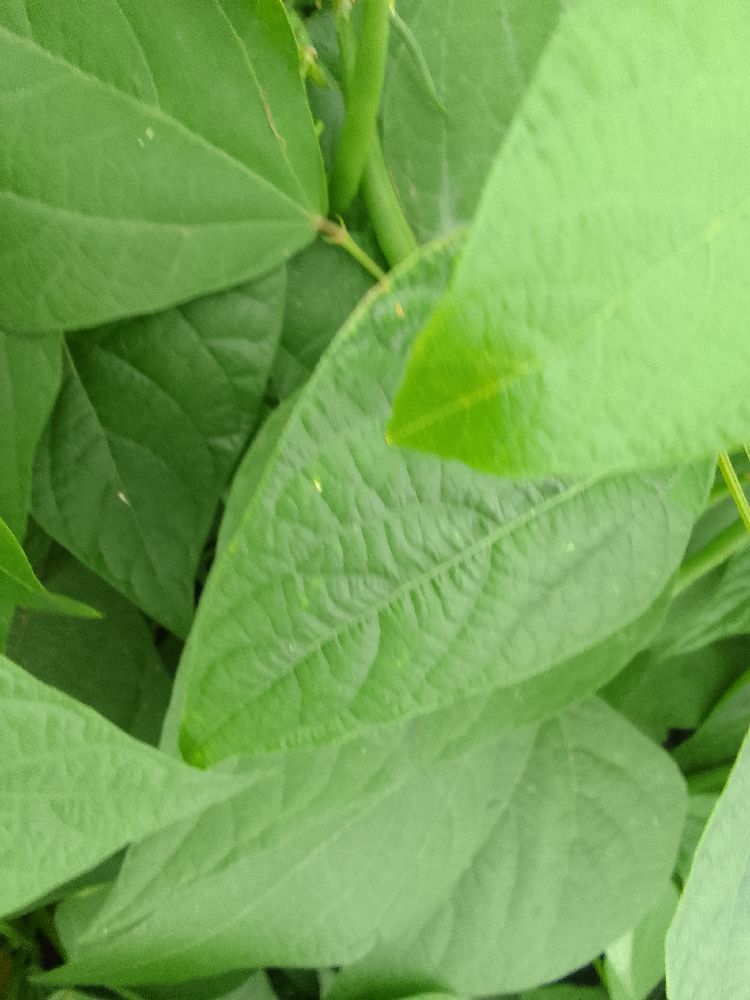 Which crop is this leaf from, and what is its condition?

common bean, healthy
